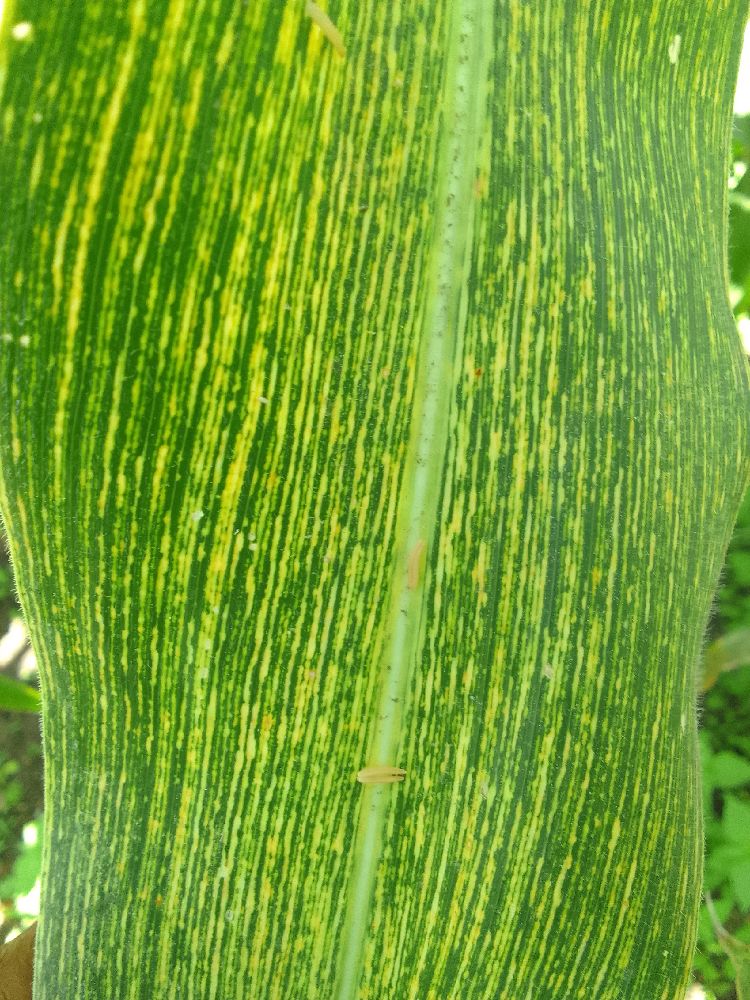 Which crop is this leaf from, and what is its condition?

maize, maize streak virus
